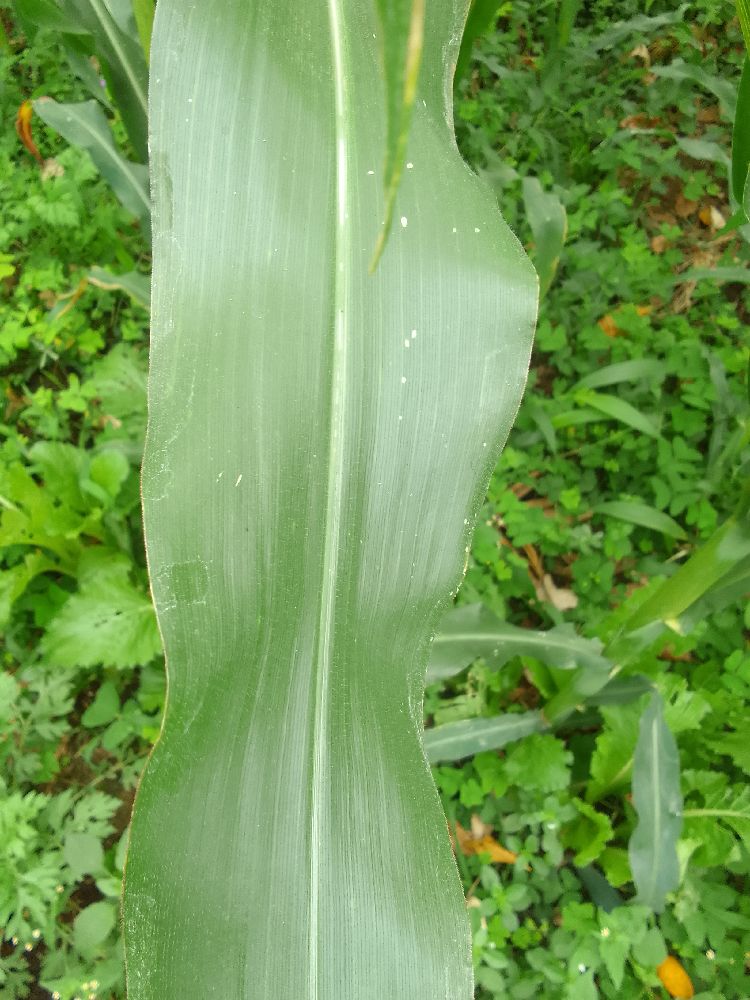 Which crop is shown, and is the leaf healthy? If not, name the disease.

maize, healthy
